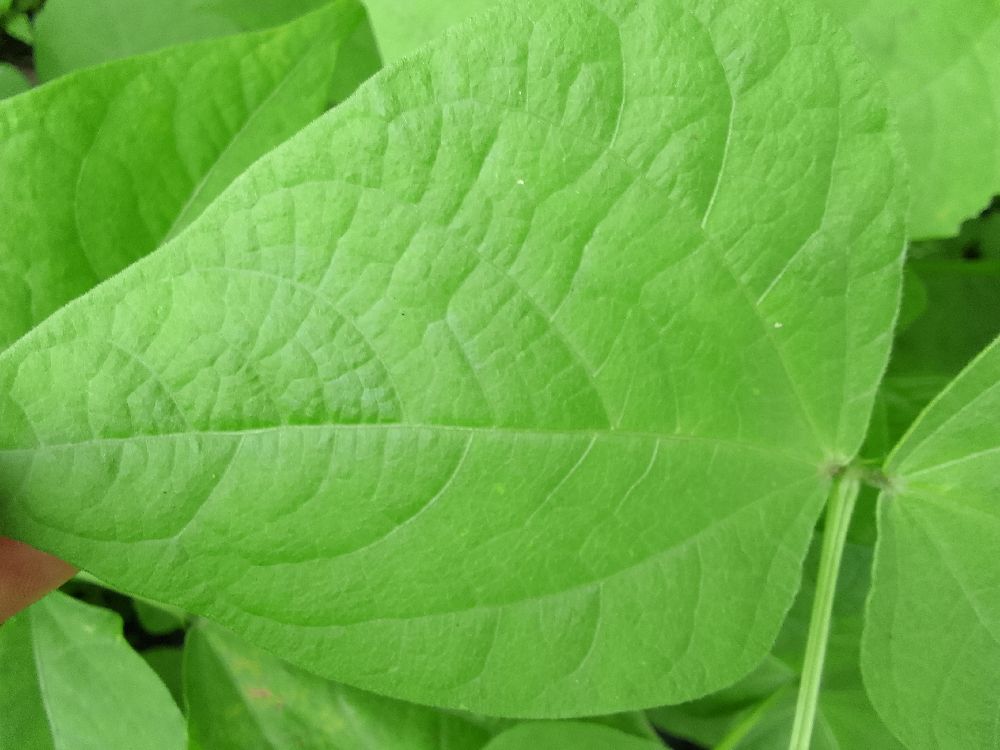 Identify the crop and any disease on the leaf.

common bean, healthy
